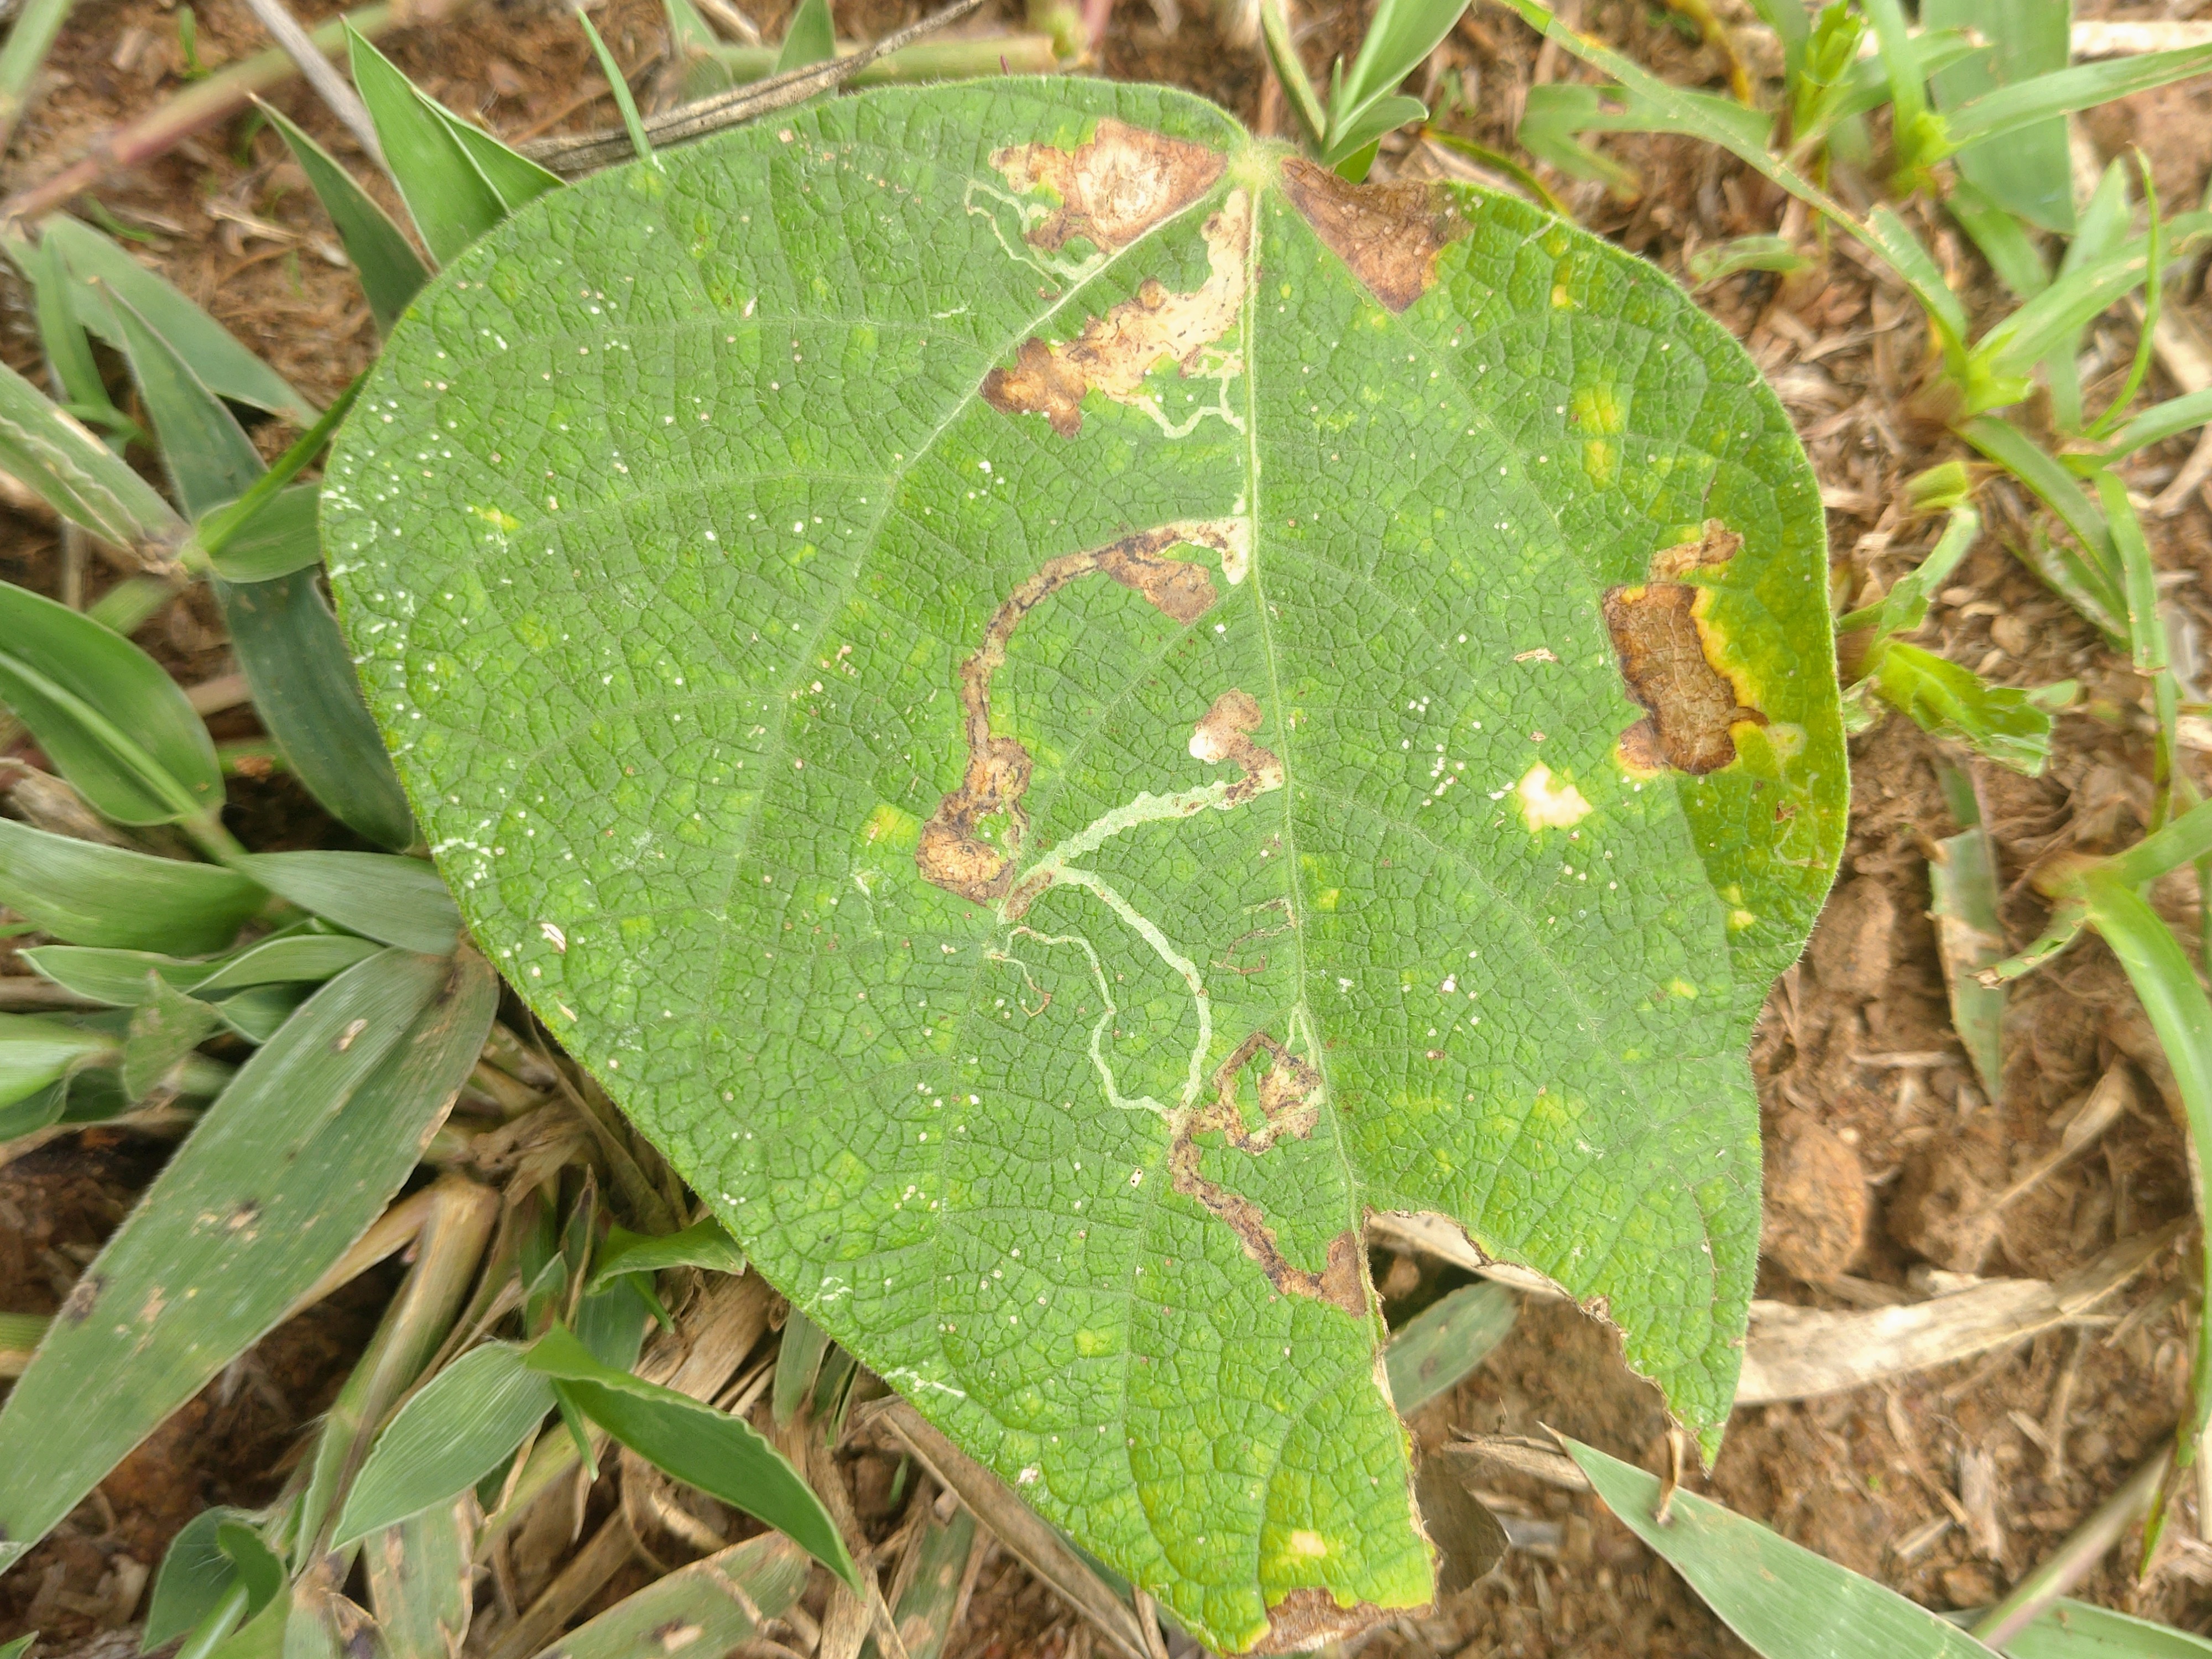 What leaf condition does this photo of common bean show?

anthracnose
